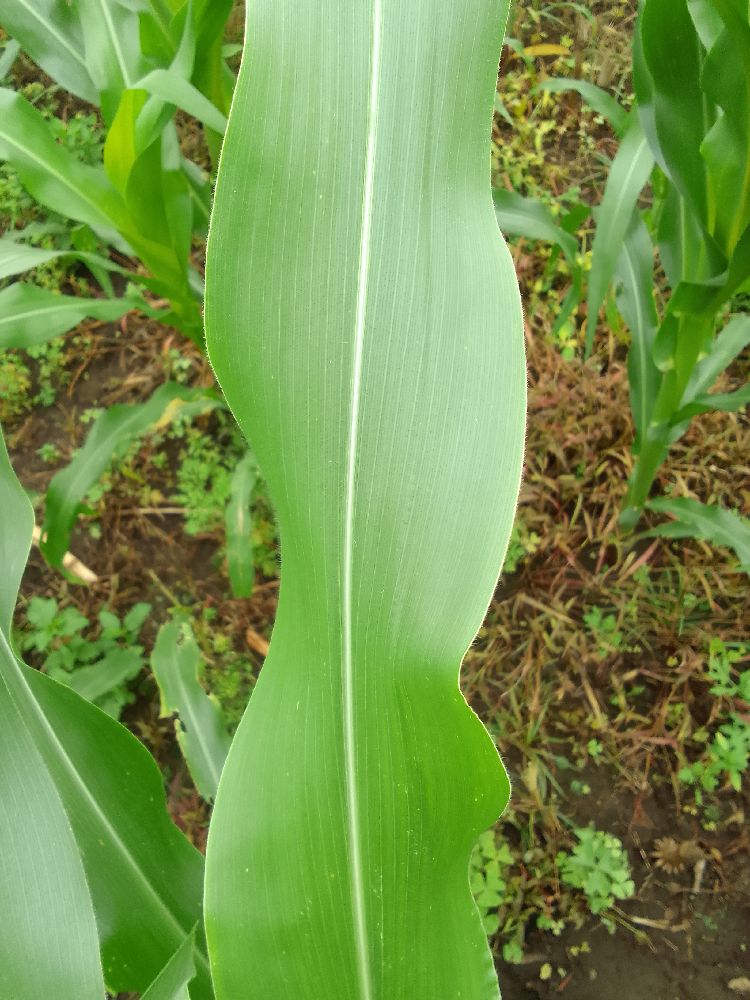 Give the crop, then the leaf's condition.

maize, healthy
